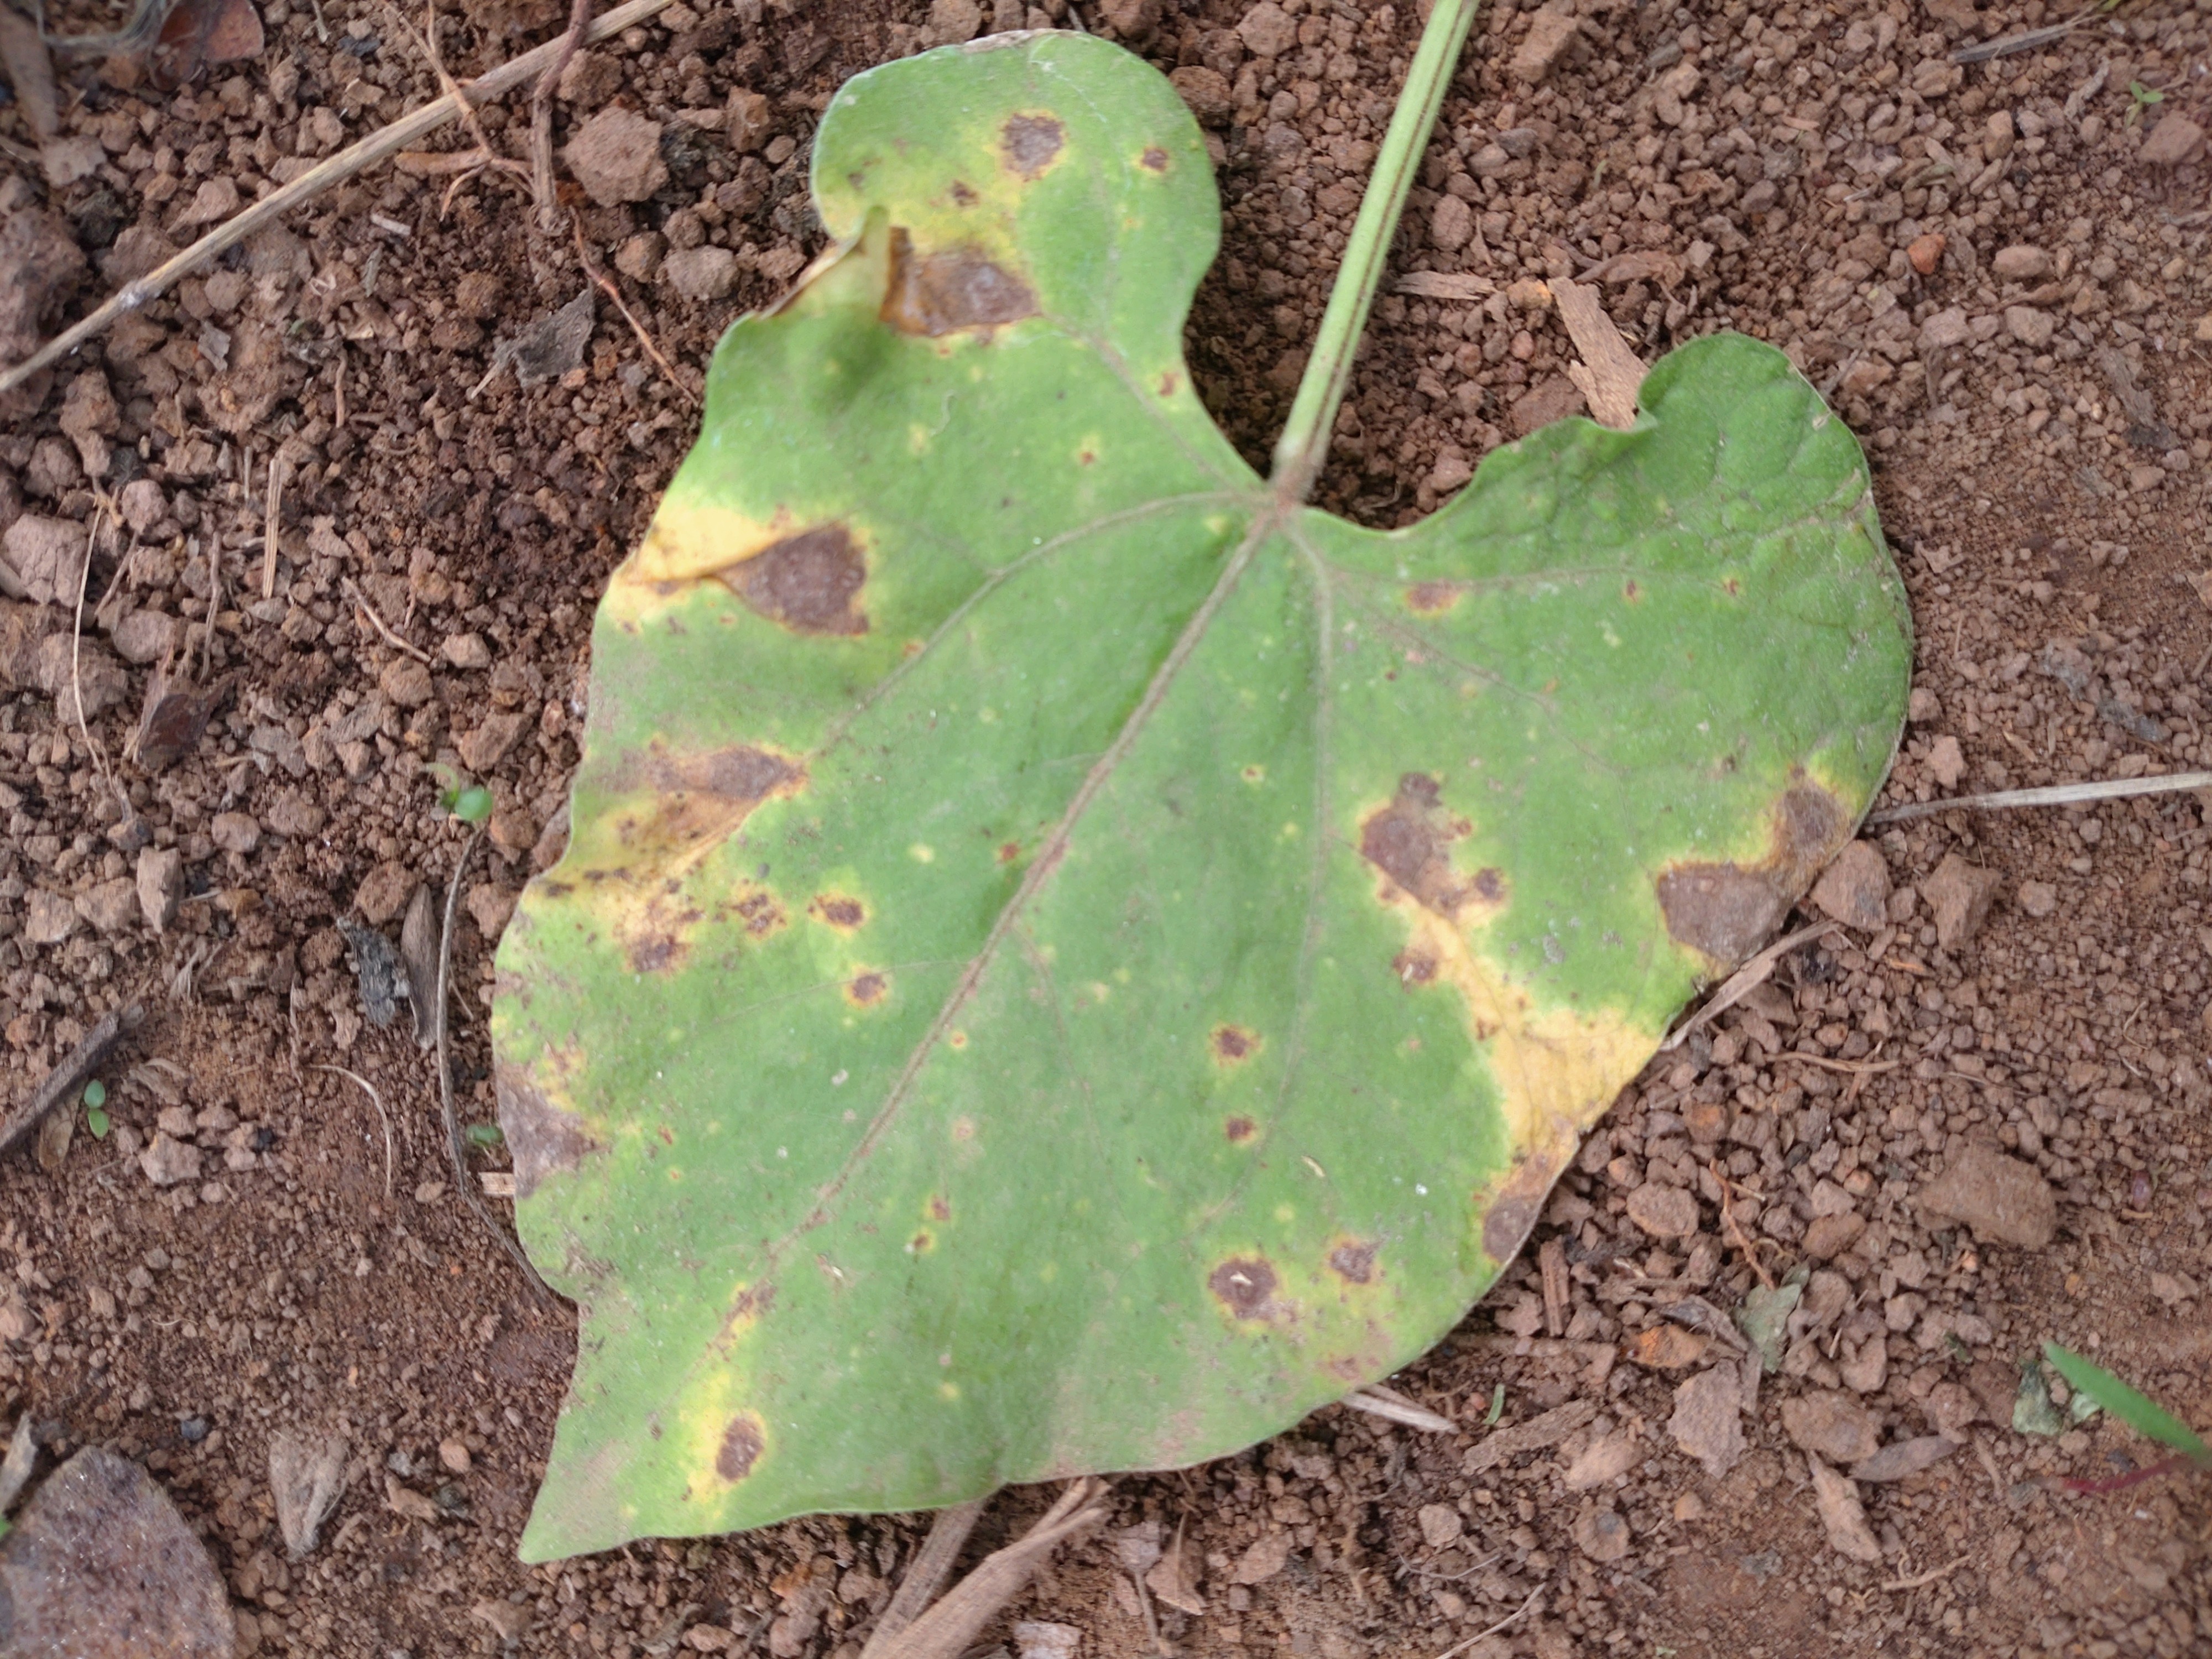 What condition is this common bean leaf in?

rust
